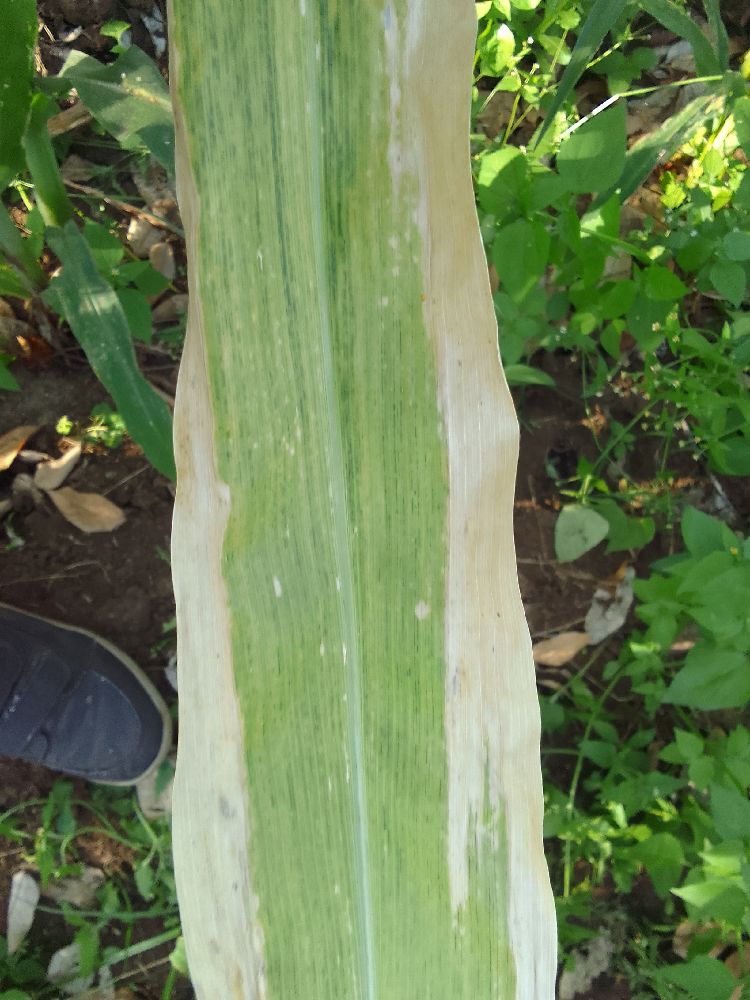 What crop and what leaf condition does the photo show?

maize, maize lethal necrosis
